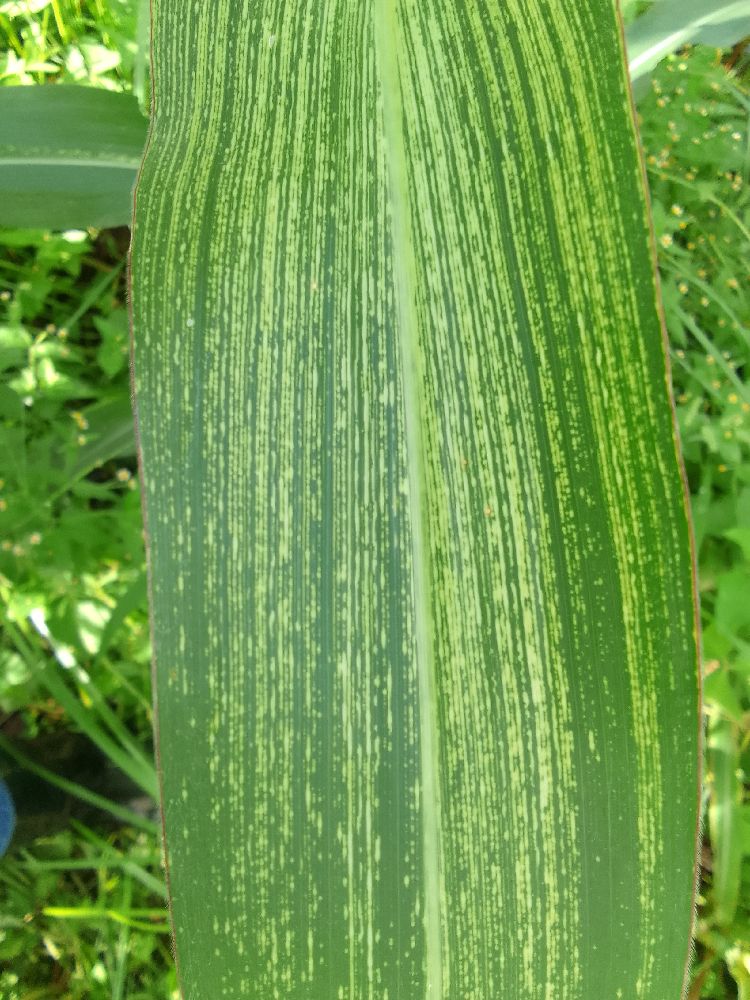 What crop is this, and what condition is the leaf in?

maize, maize streak virus
